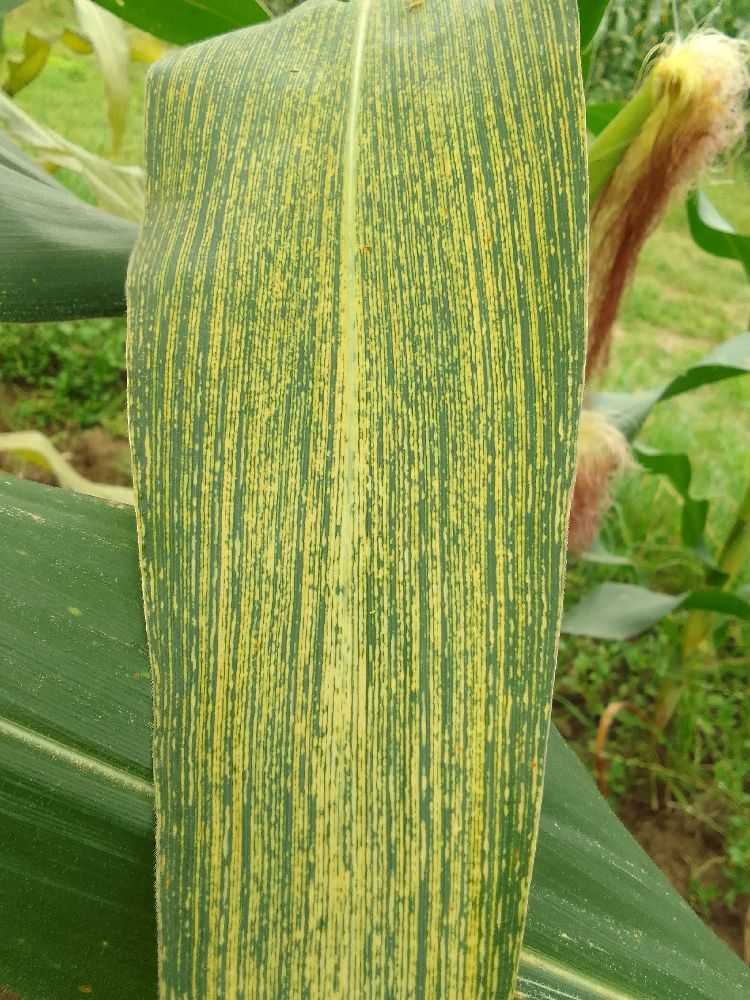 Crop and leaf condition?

maize, maize streak virus
